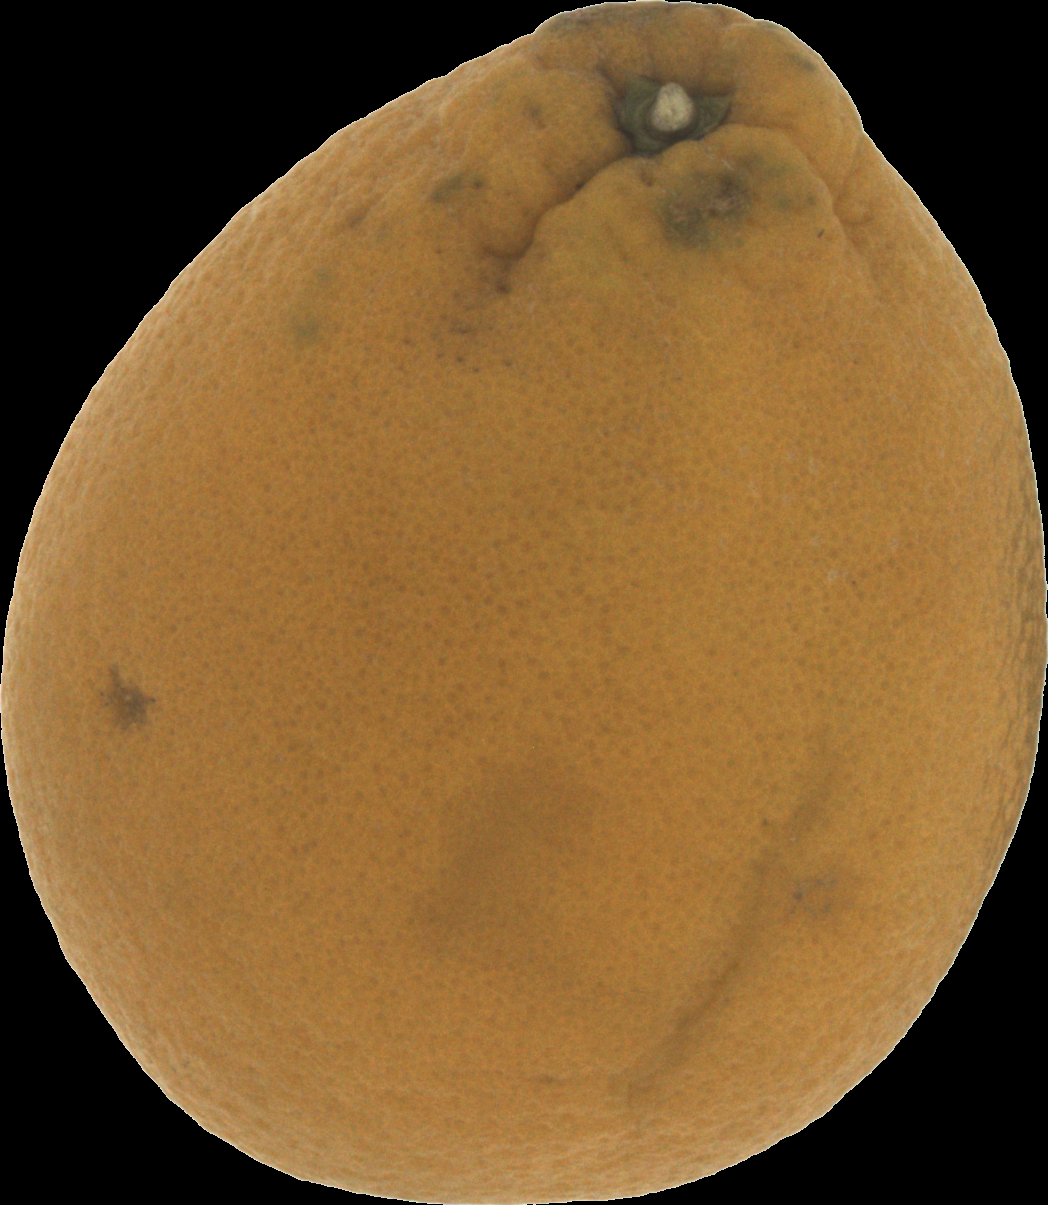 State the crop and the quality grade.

orange, bad
